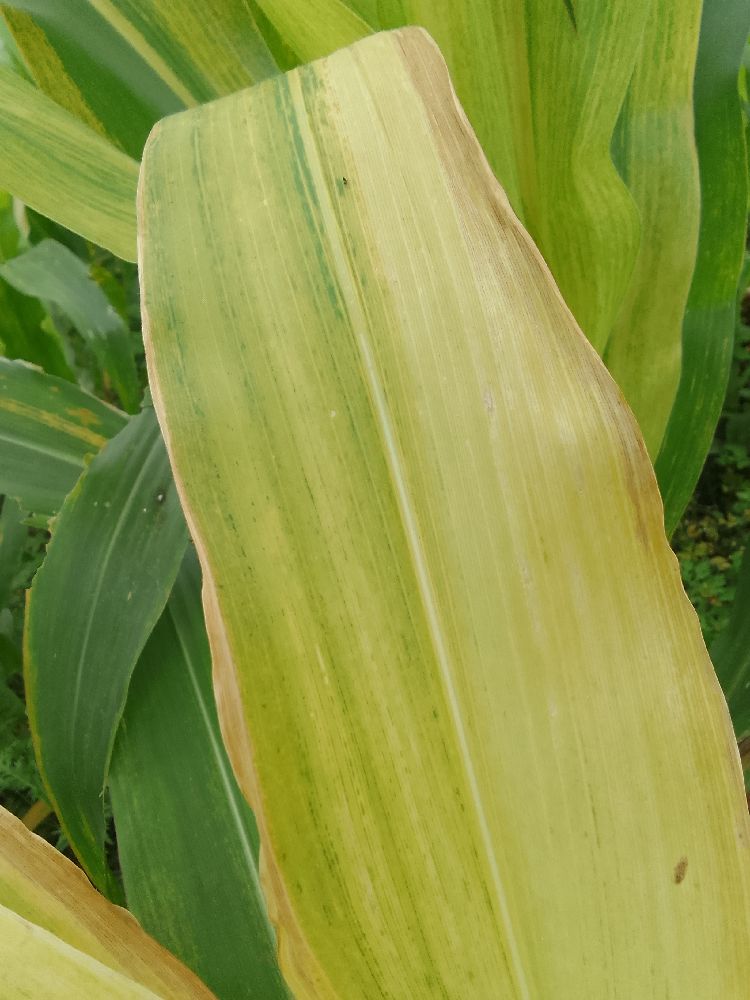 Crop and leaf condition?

maize, maize lethal necrosis
